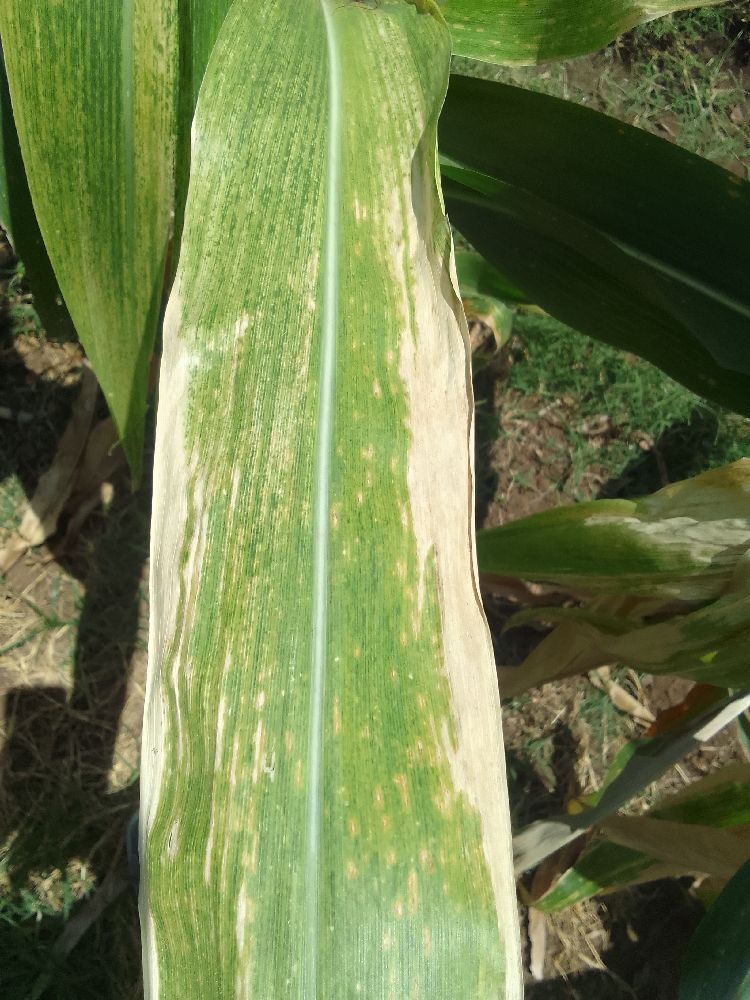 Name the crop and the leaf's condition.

maize, maize lethal necrosis
